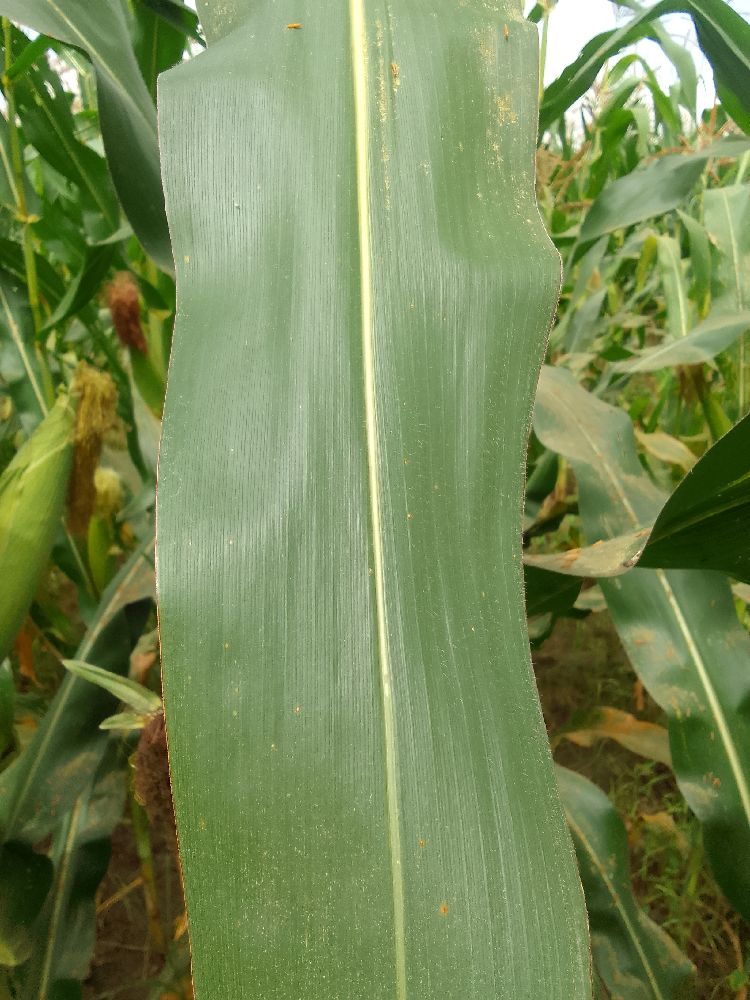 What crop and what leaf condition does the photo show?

maize, healthy
